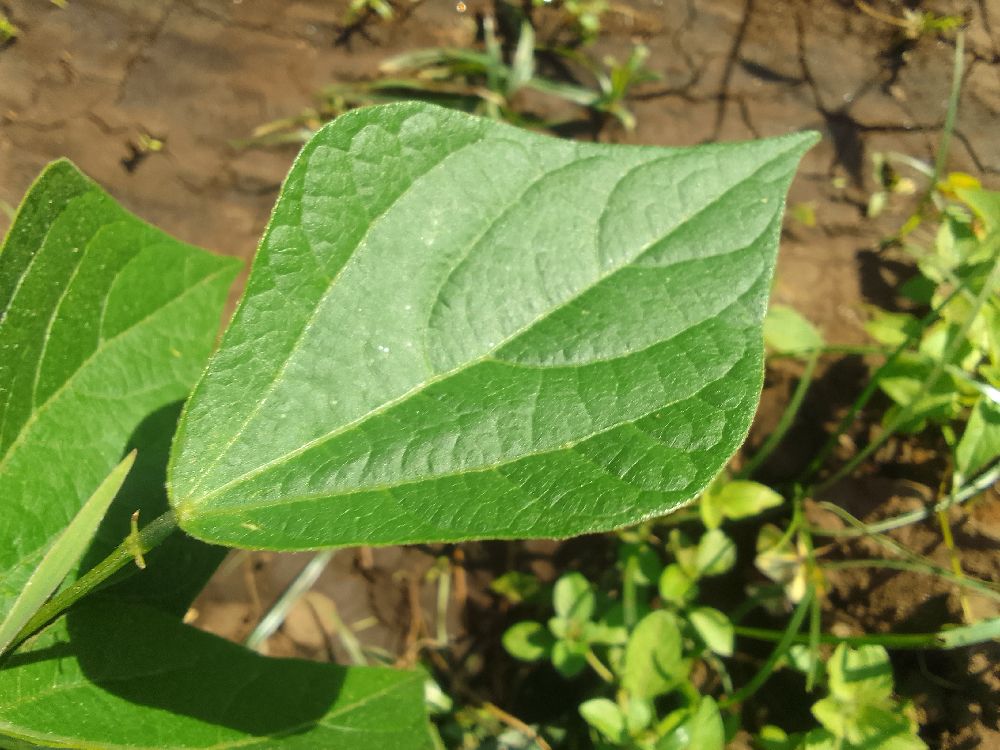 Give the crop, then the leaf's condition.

common bean, healthy
